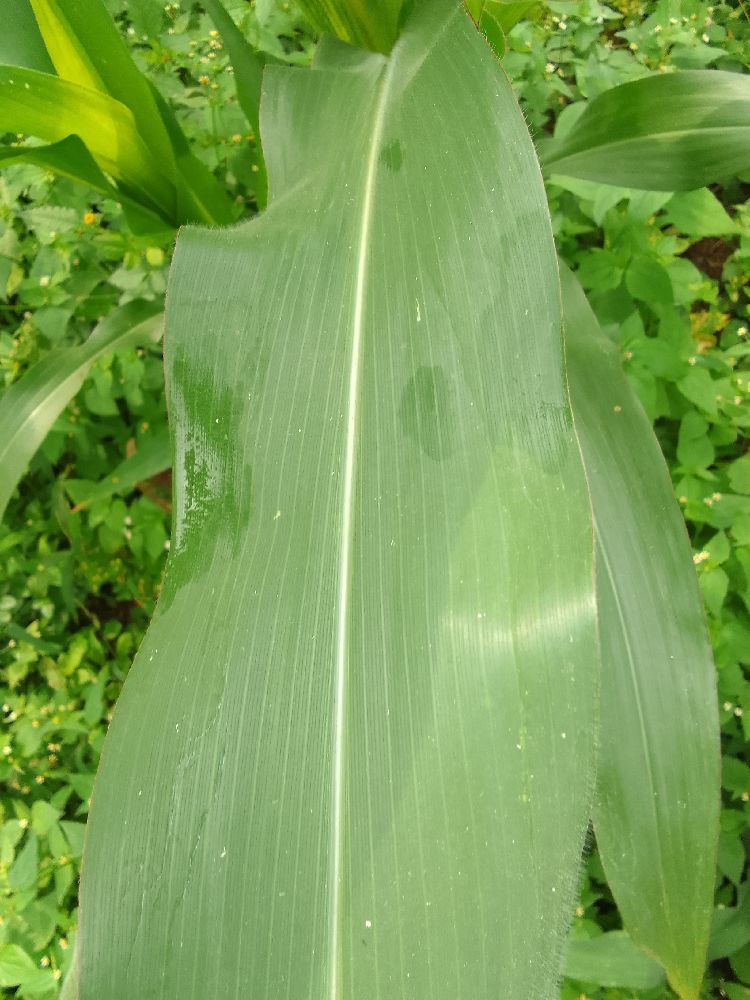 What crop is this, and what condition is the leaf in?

maize, healthy
